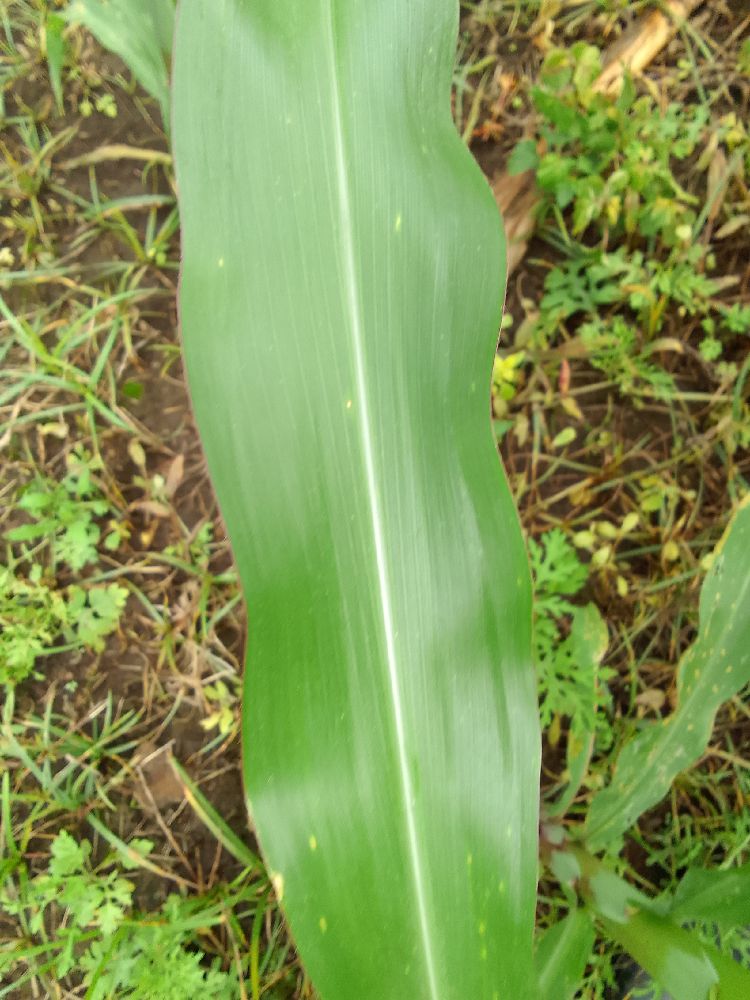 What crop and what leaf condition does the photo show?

maize, healthy
